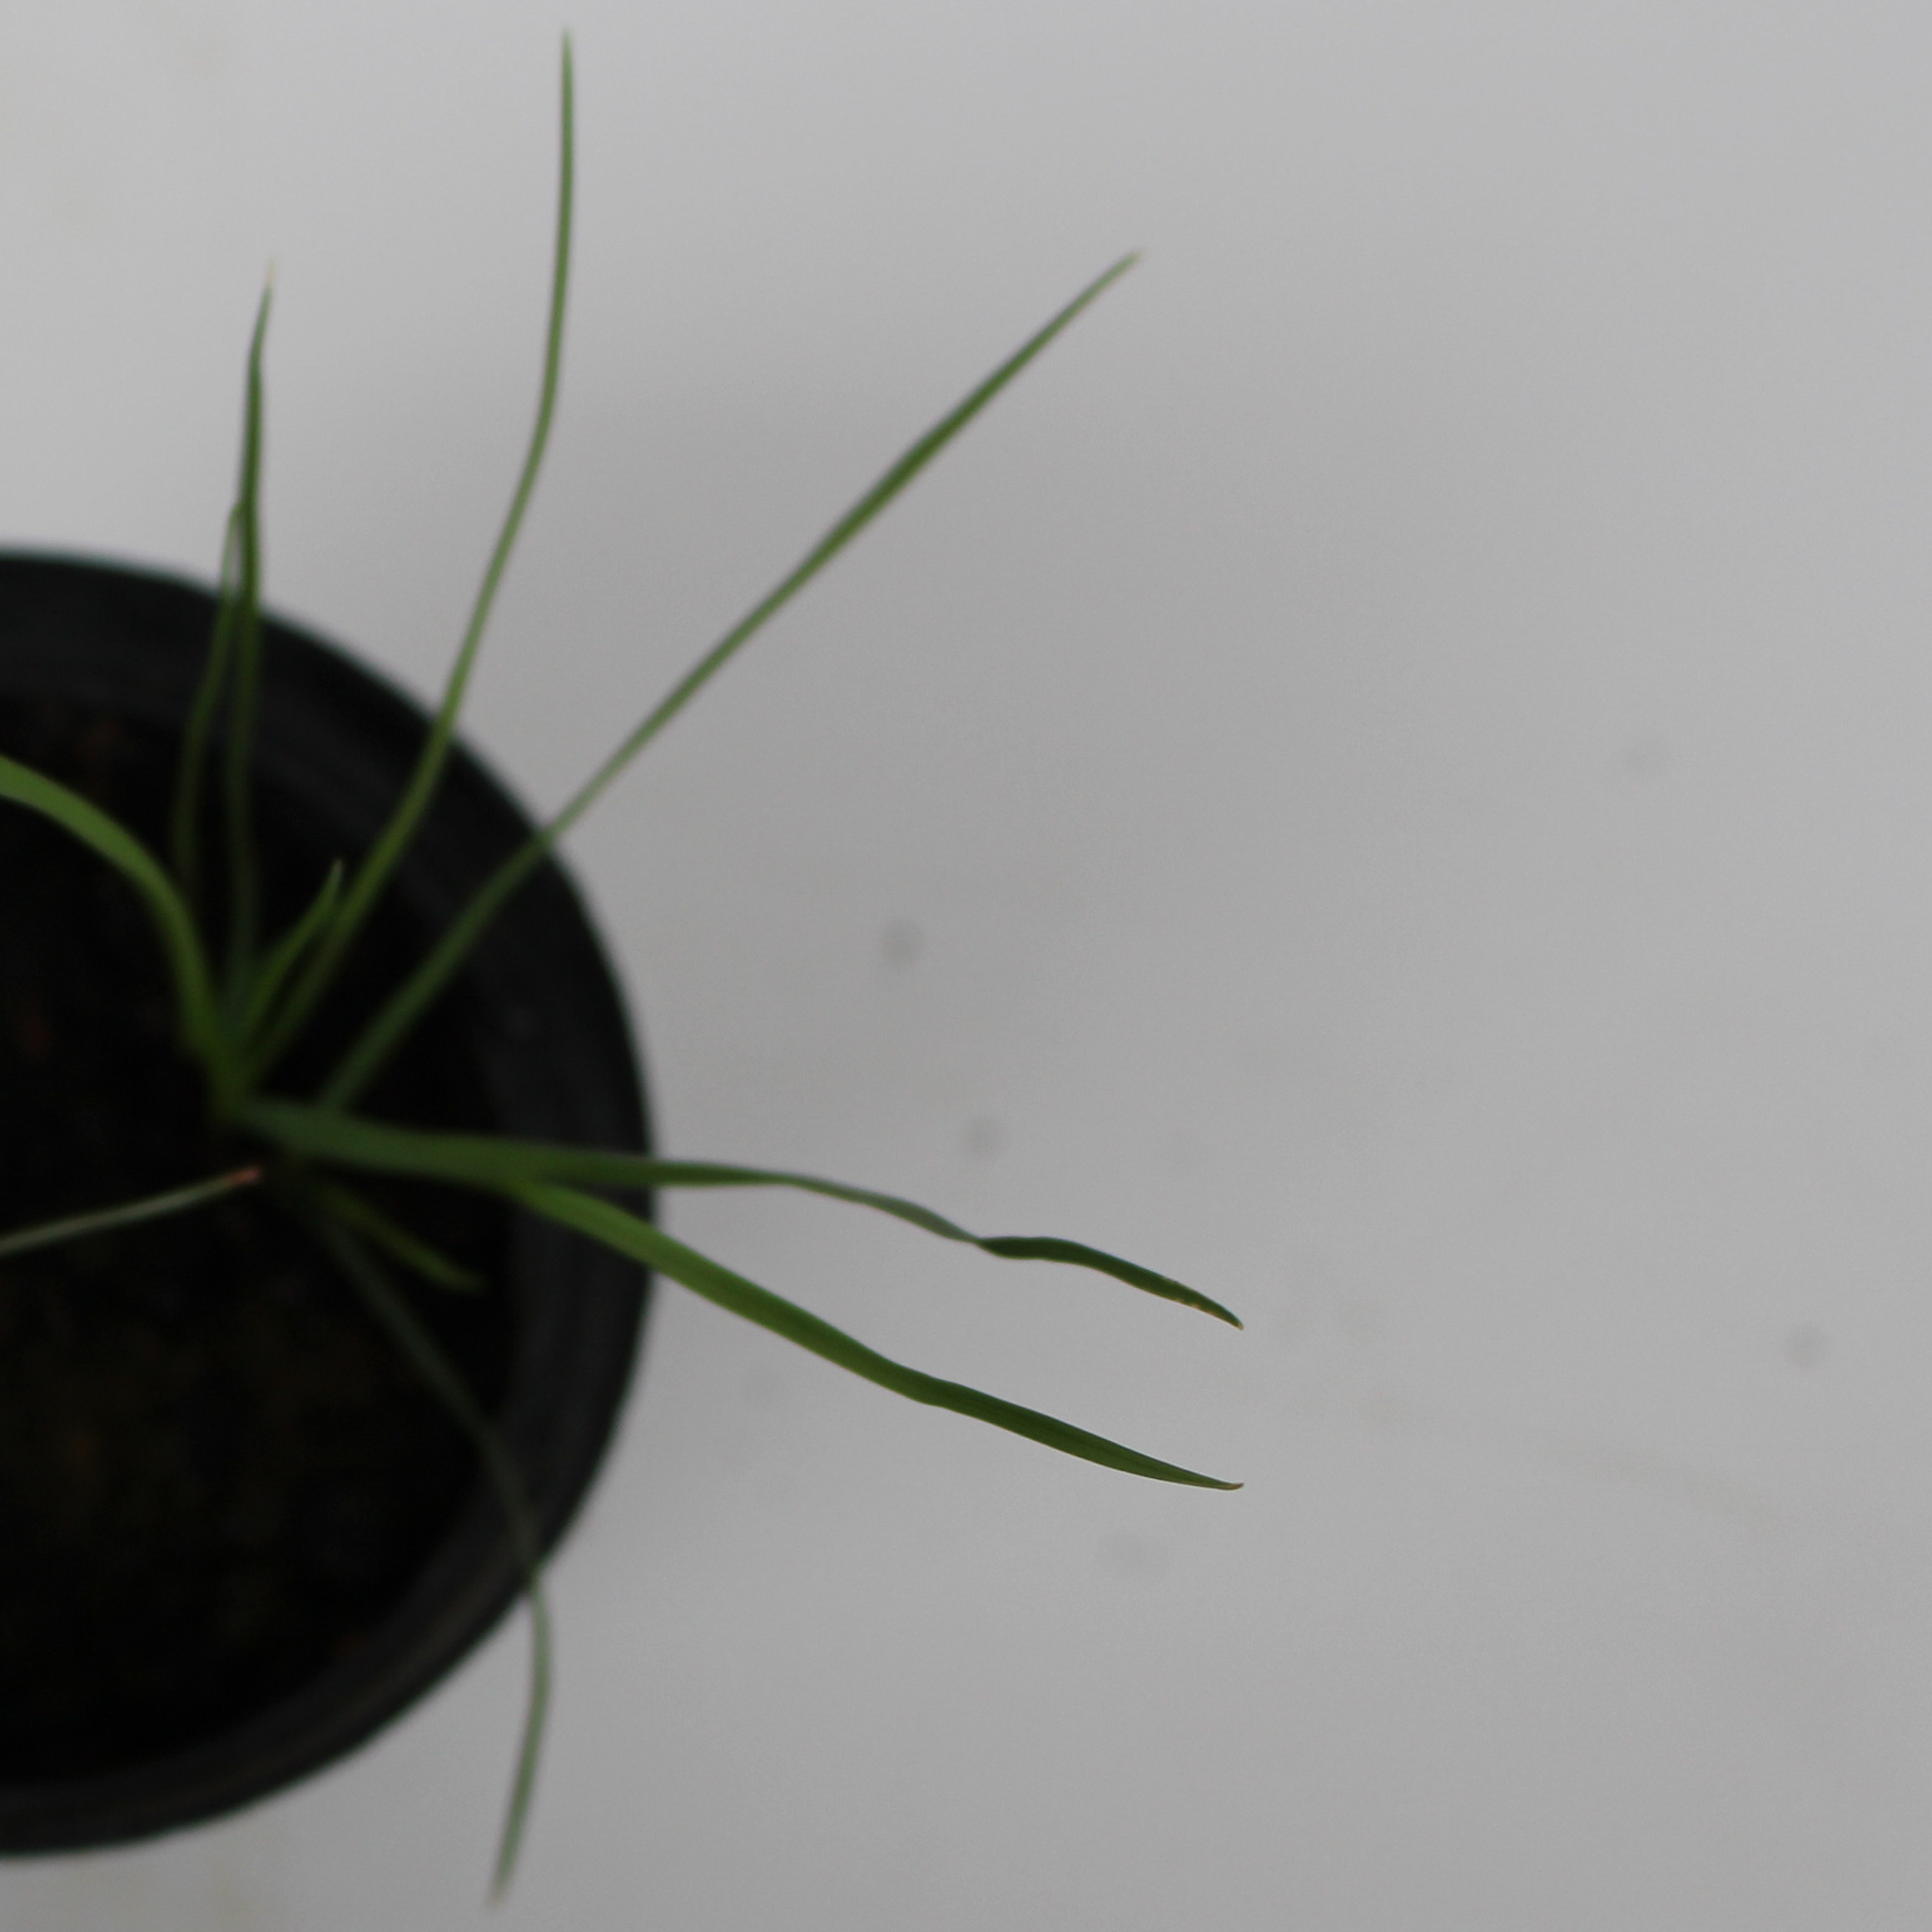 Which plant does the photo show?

Lolium multiflorum
